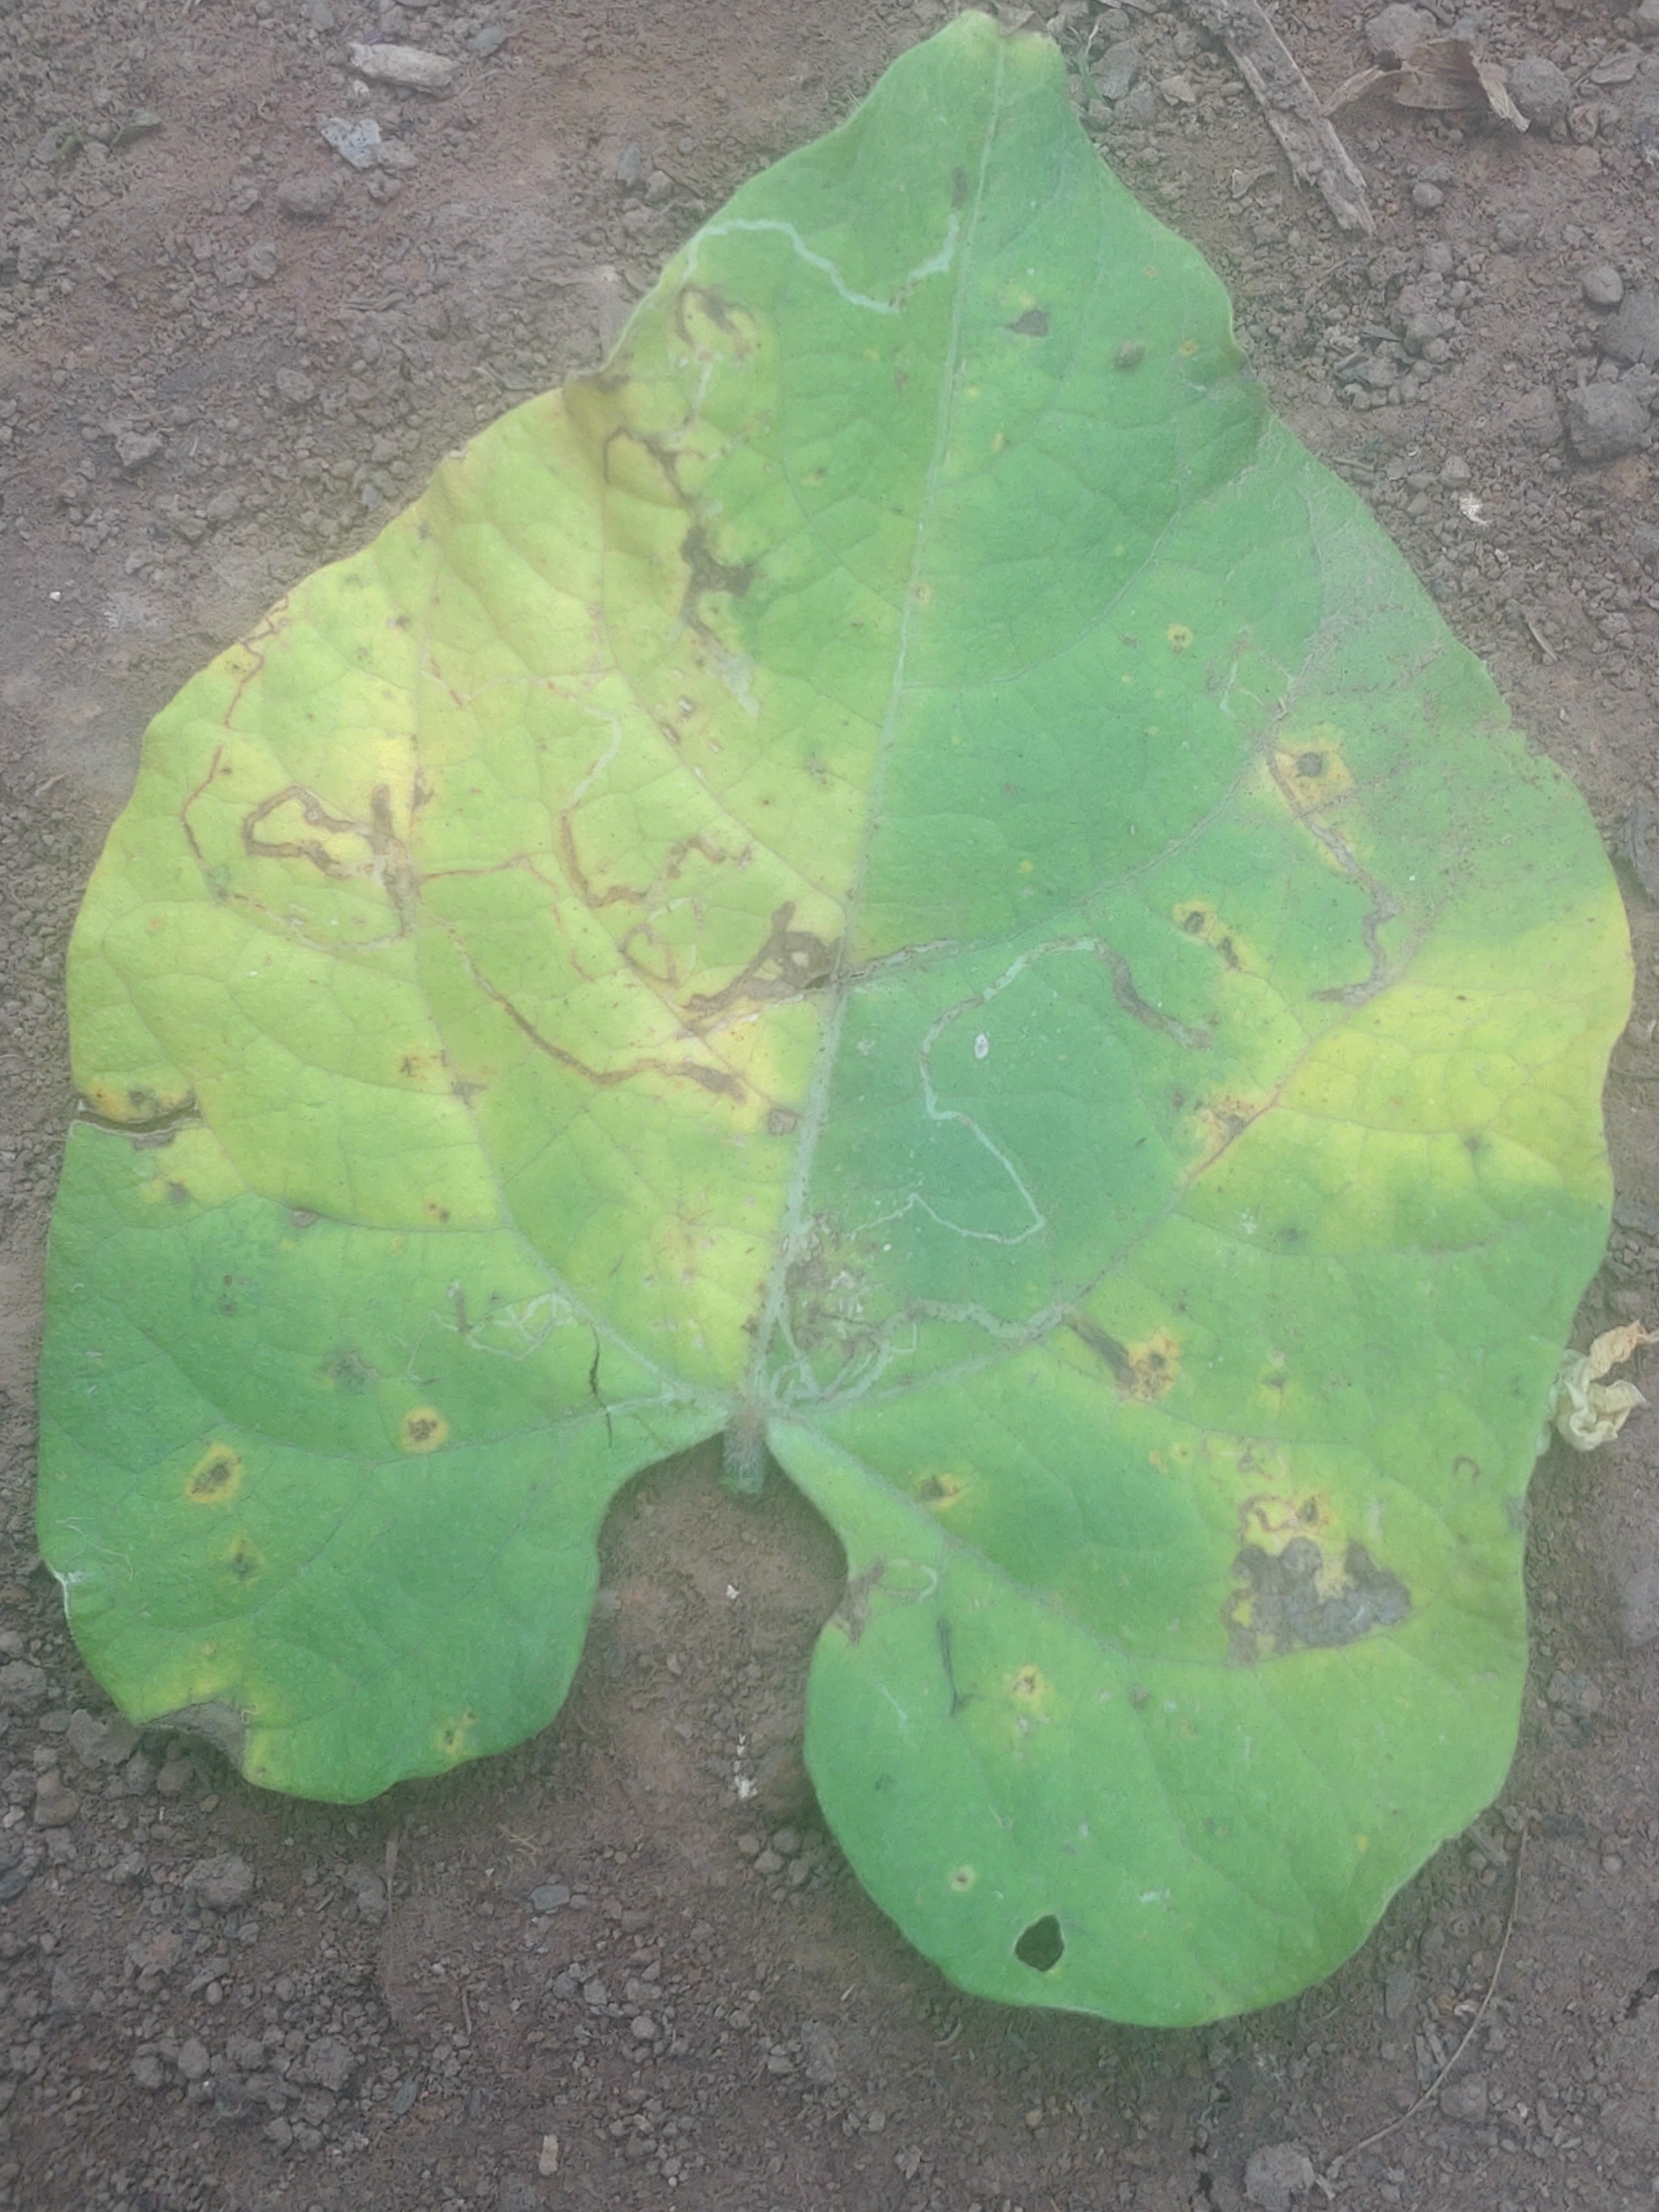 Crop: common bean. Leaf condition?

anthracnose
